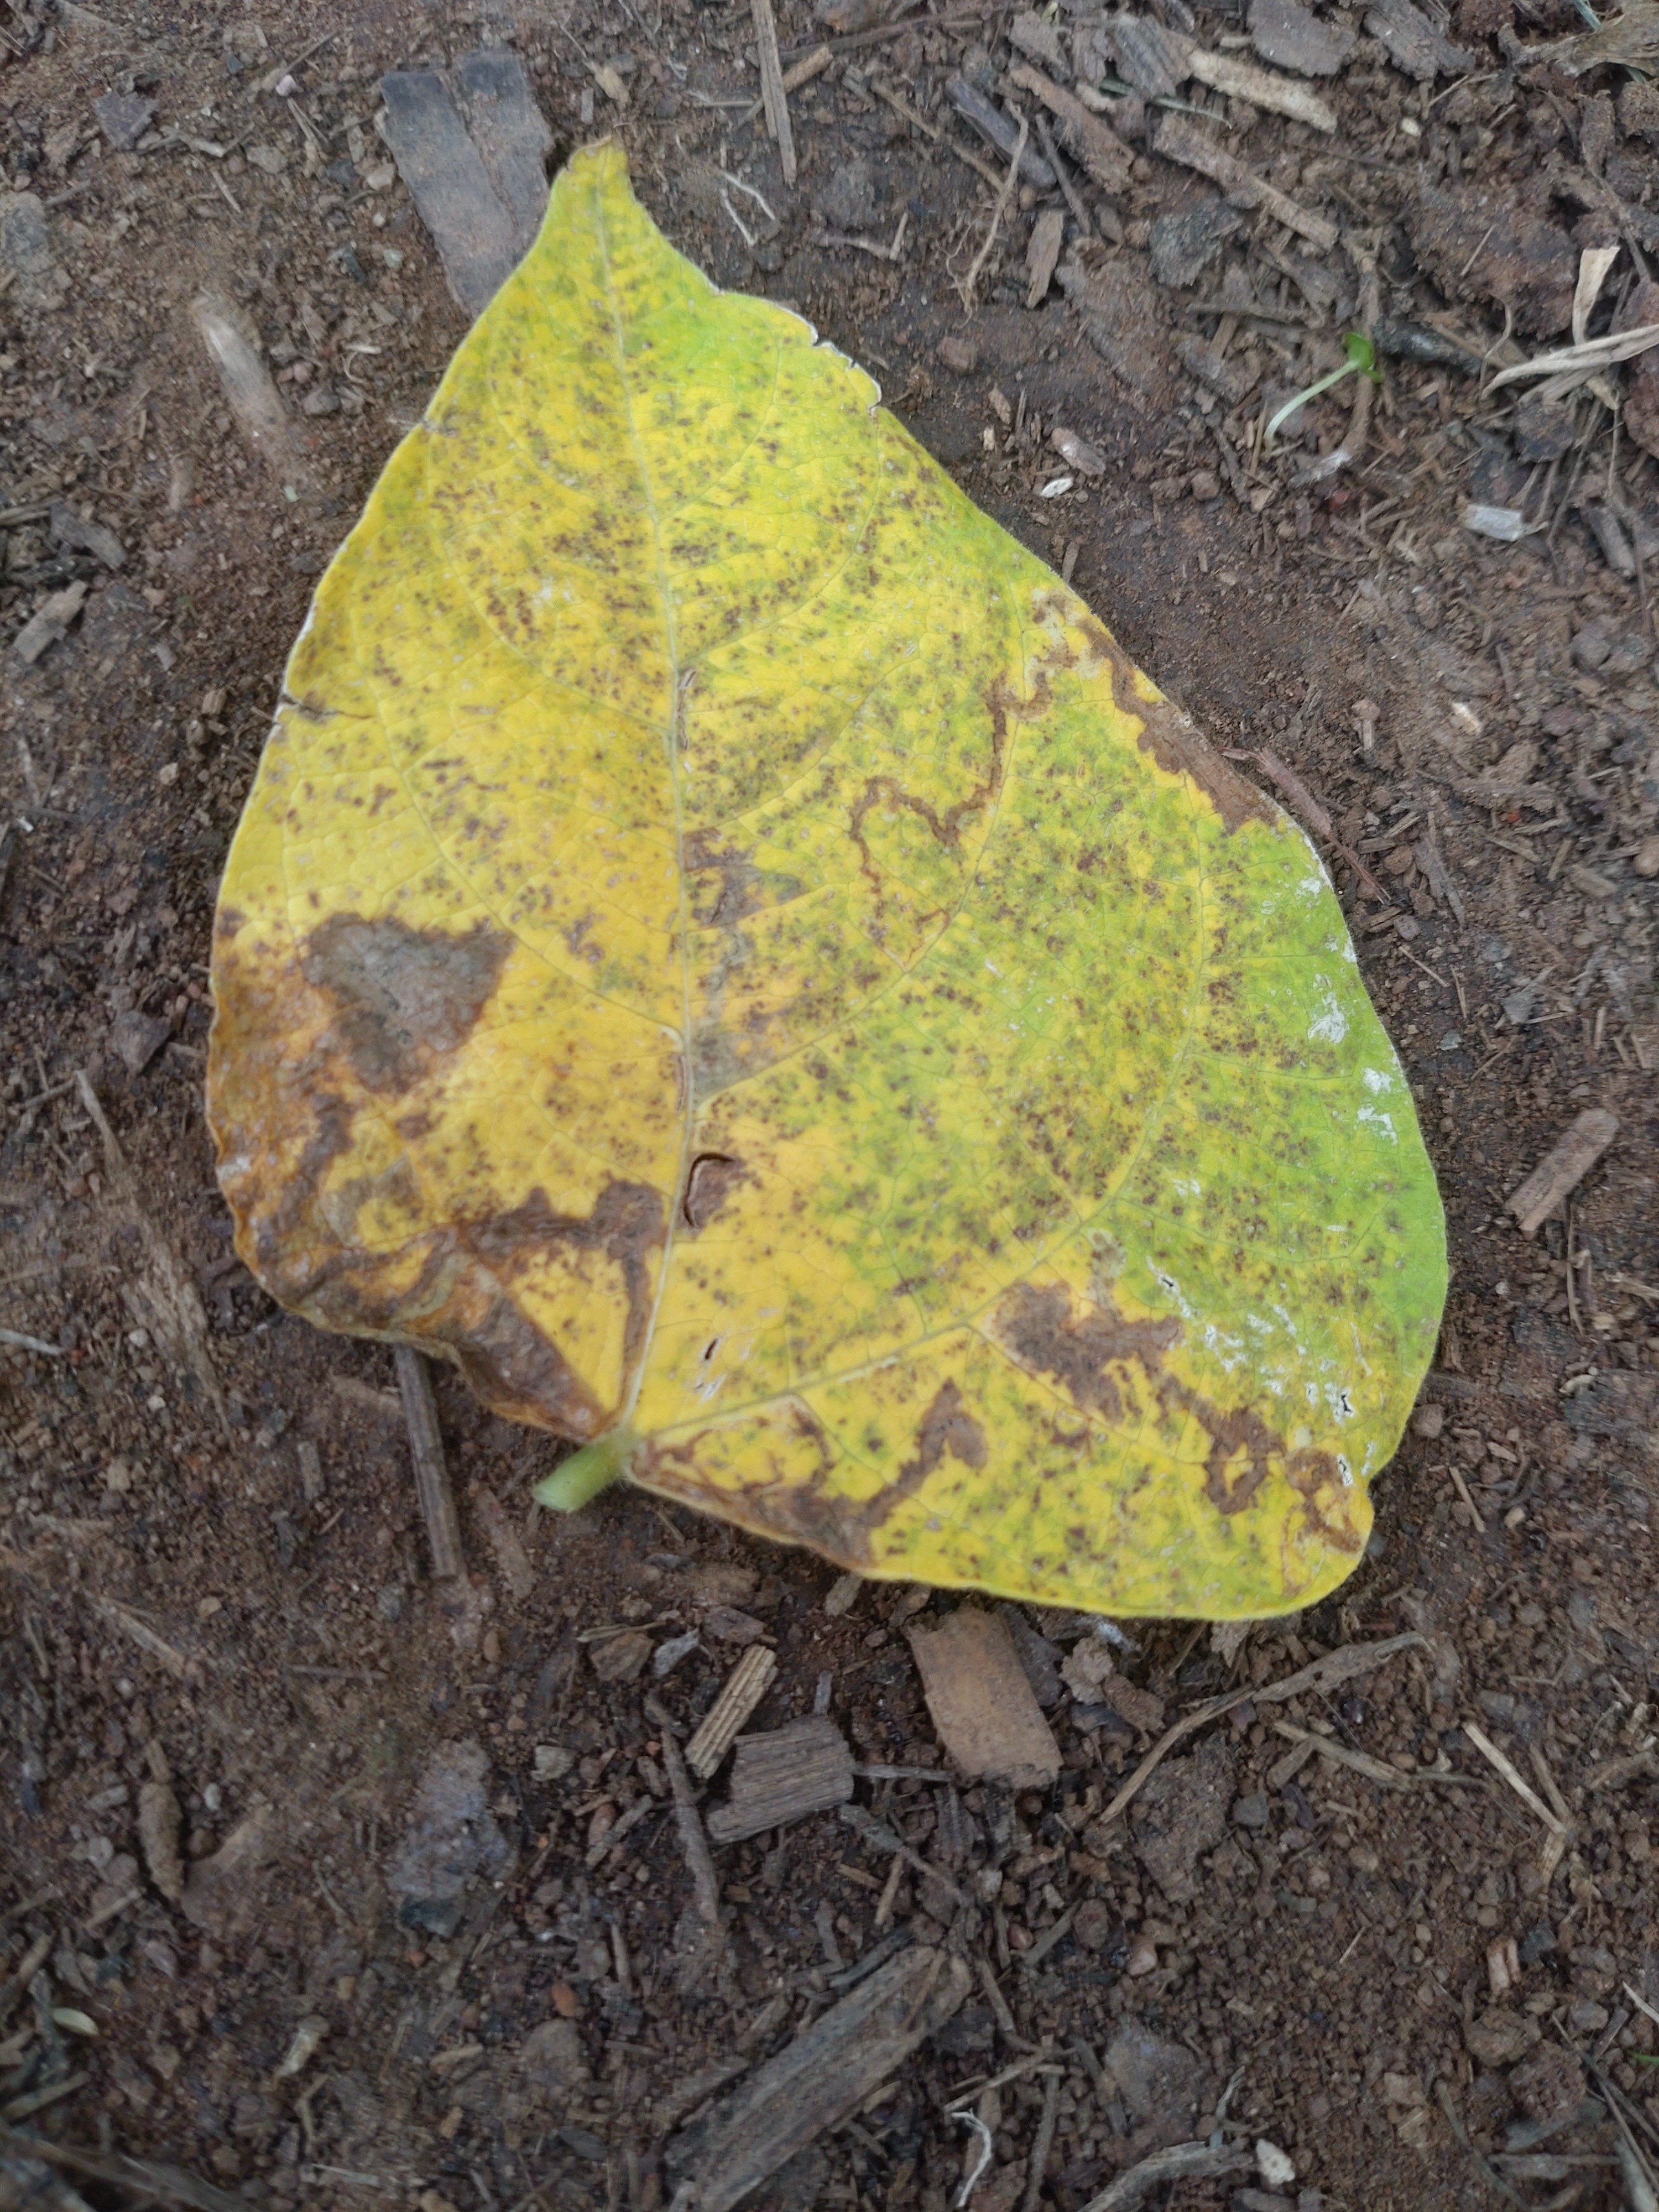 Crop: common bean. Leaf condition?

anthracnose
